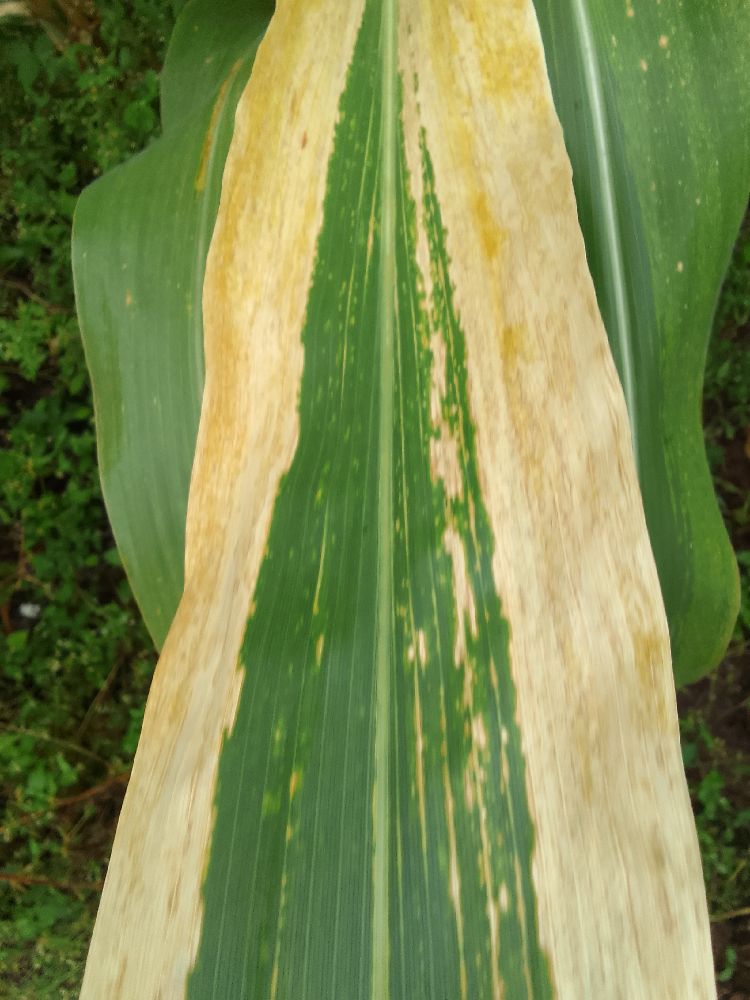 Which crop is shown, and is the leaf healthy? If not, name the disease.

maize, maize lethal necrosis
